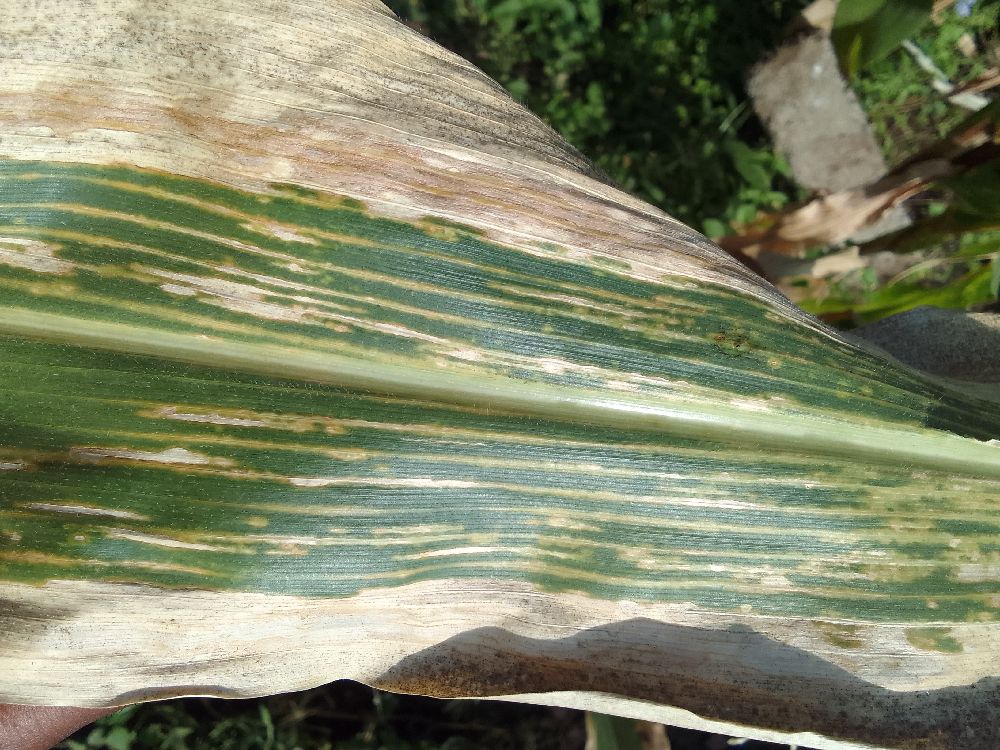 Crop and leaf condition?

maize, maize lethal necrosis
